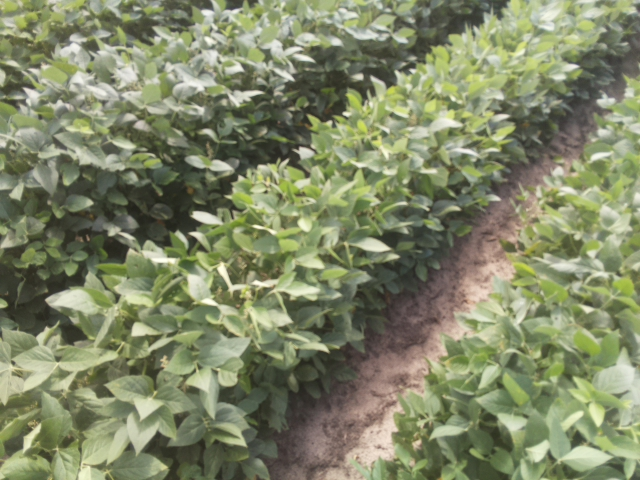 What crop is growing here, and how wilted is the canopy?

soybean, leaves with no wilting
